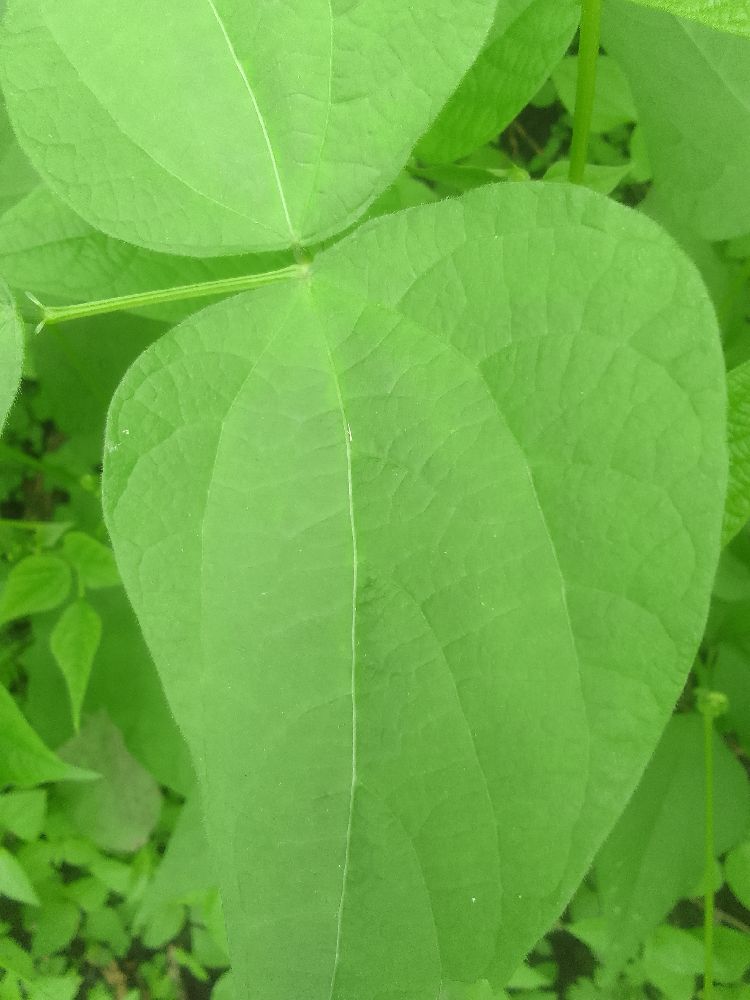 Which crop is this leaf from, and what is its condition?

common bean, healthy
